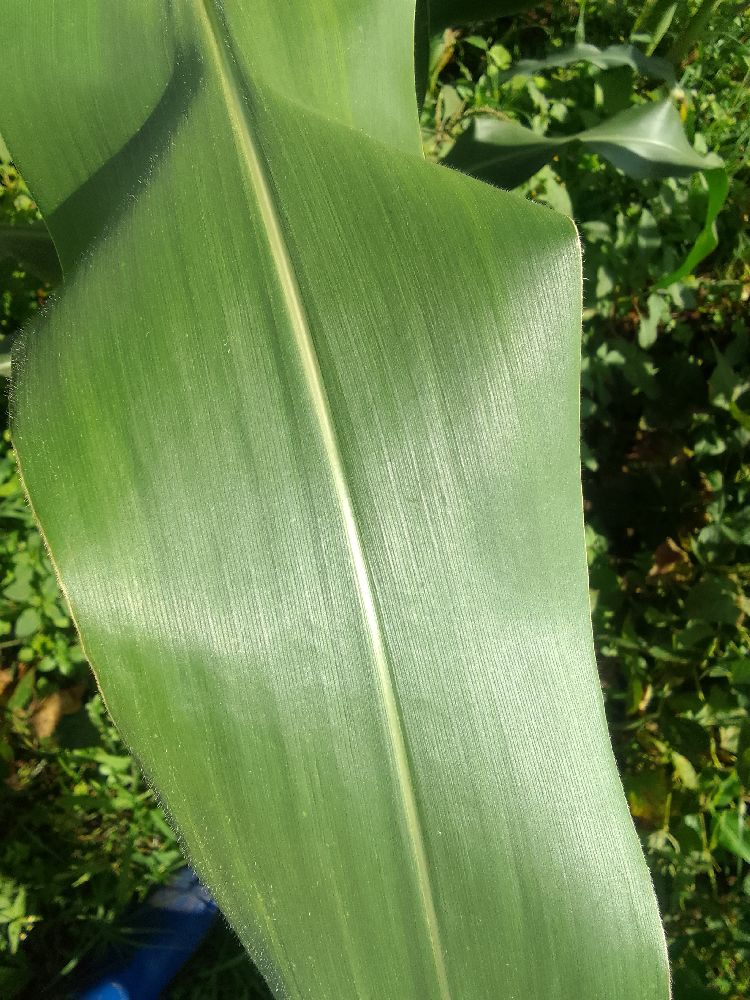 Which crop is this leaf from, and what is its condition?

maize, healthy
